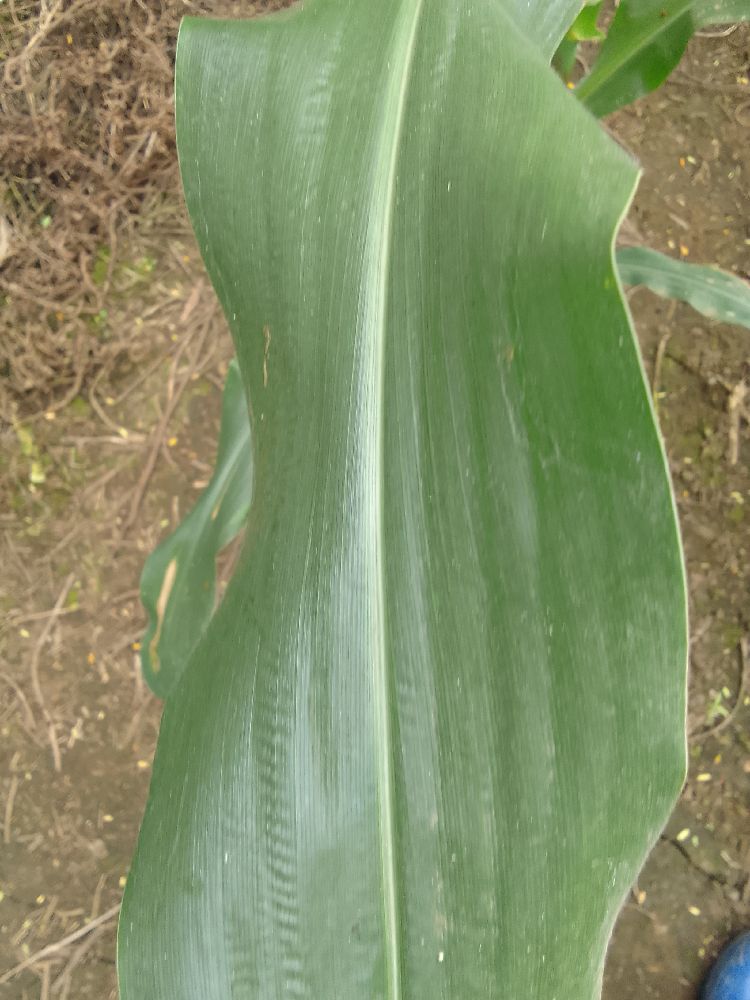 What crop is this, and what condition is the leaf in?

maize, healthy
